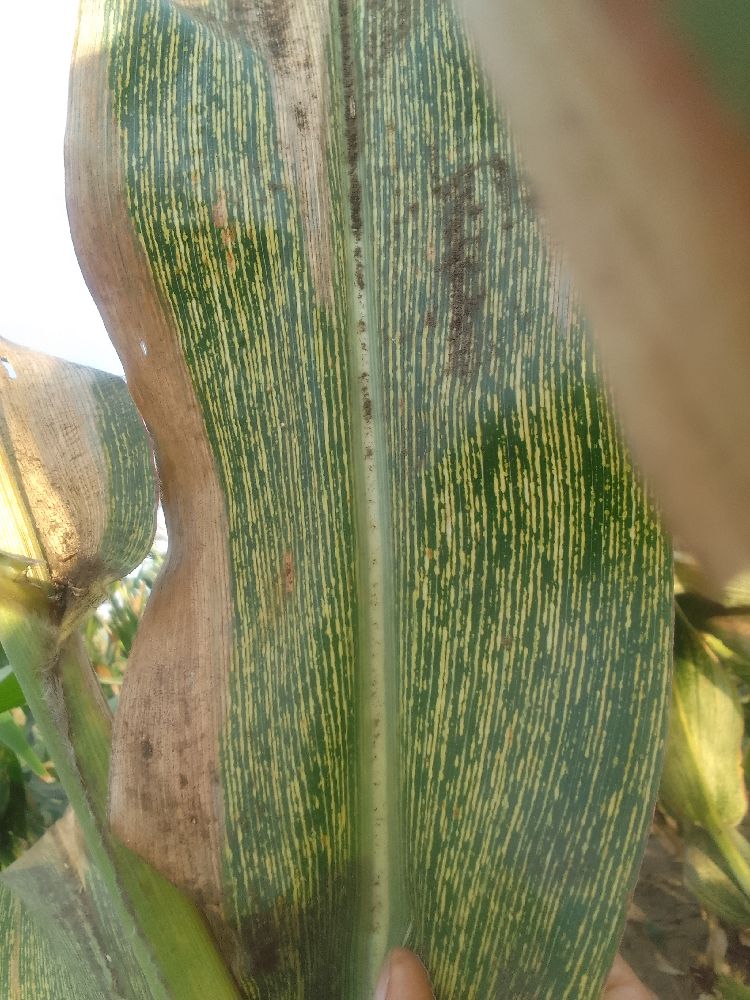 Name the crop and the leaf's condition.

maize, maize streak virus
